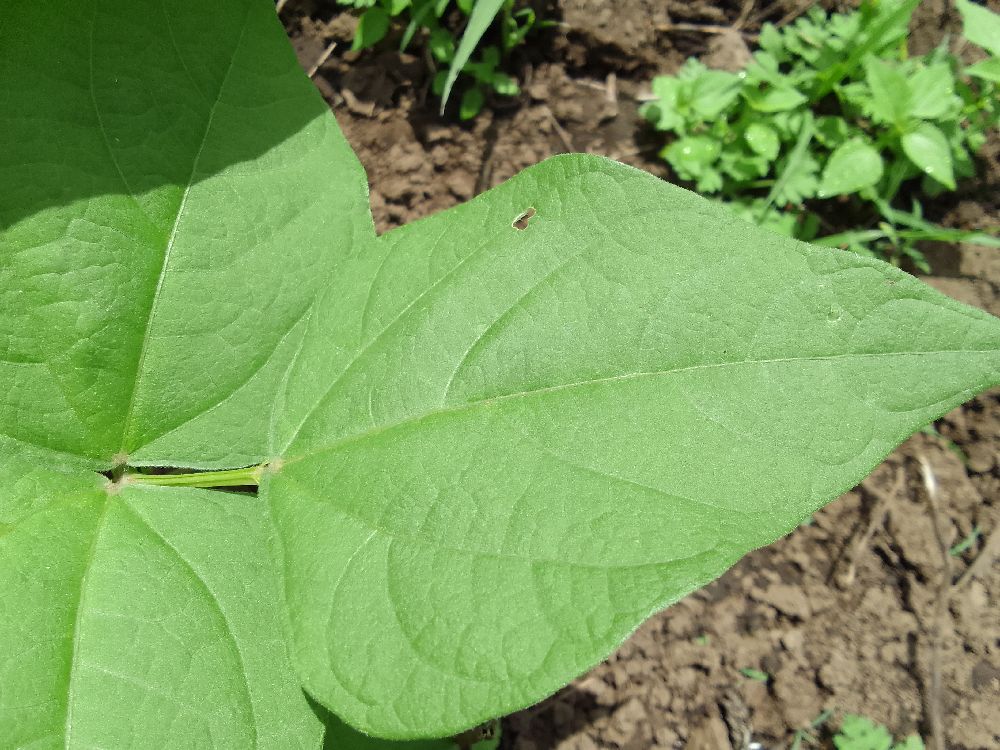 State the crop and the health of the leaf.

common bean, healthy
